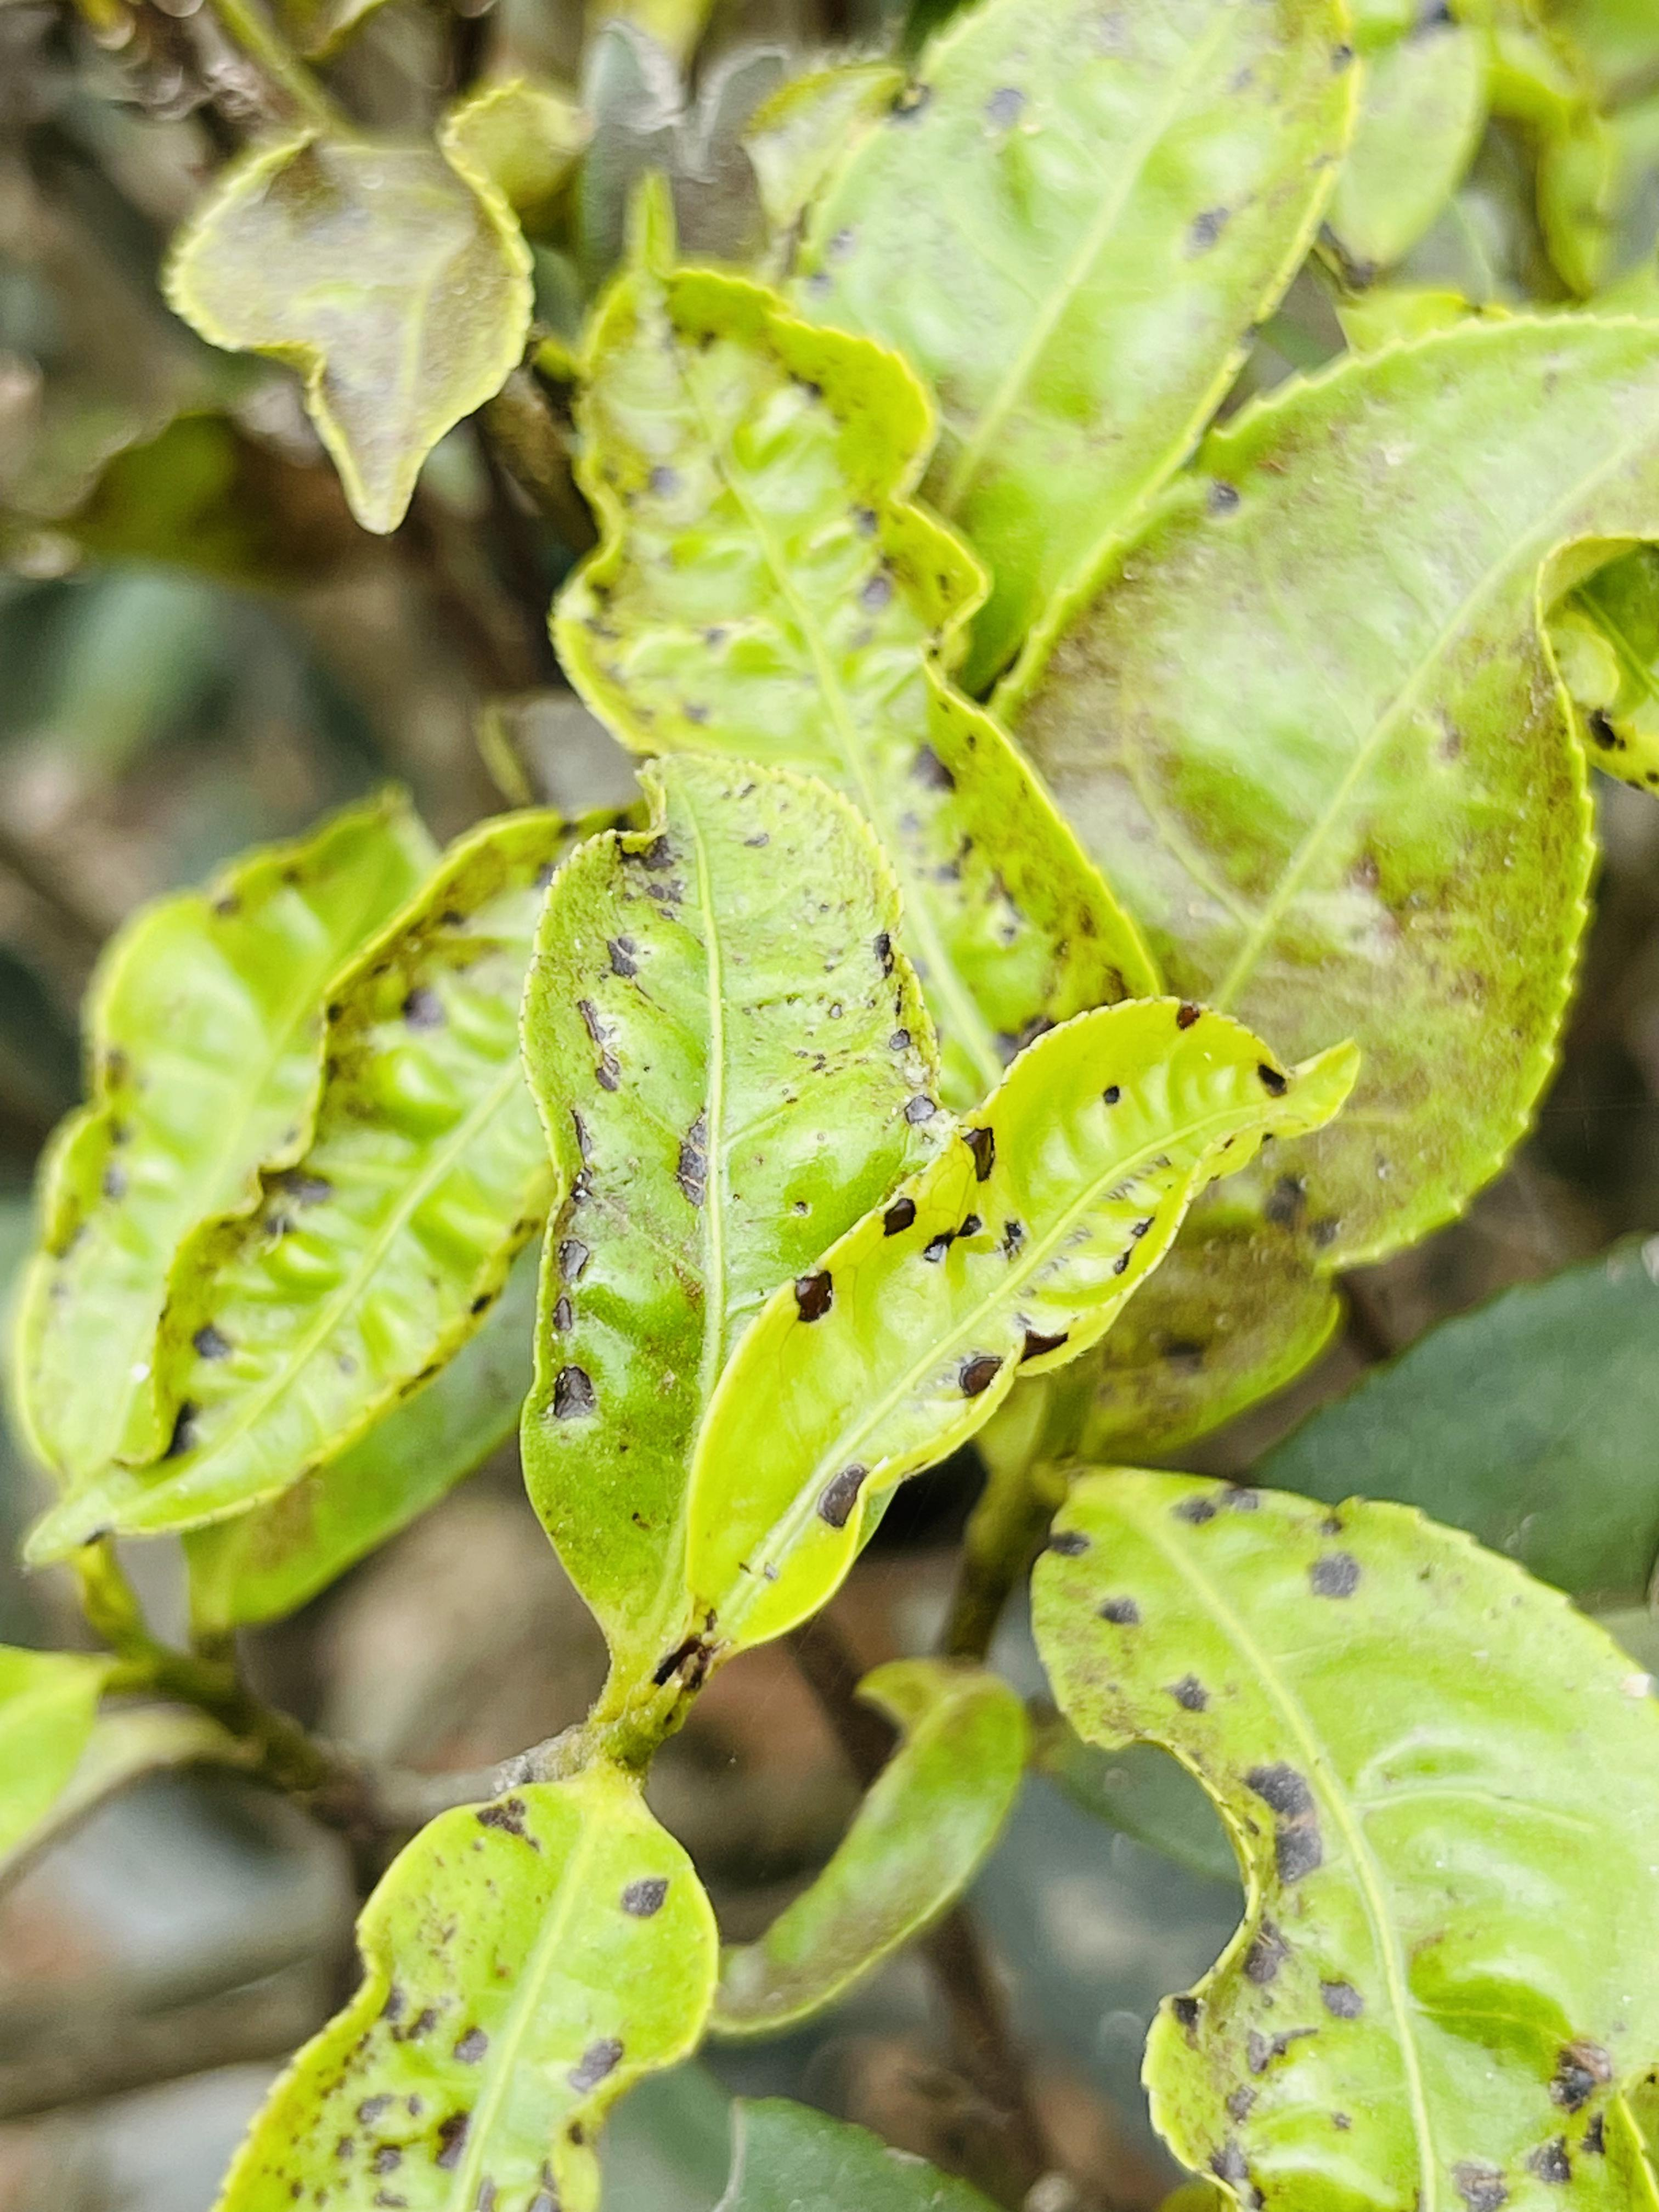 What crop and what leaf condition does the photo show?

tea, helopeltis
